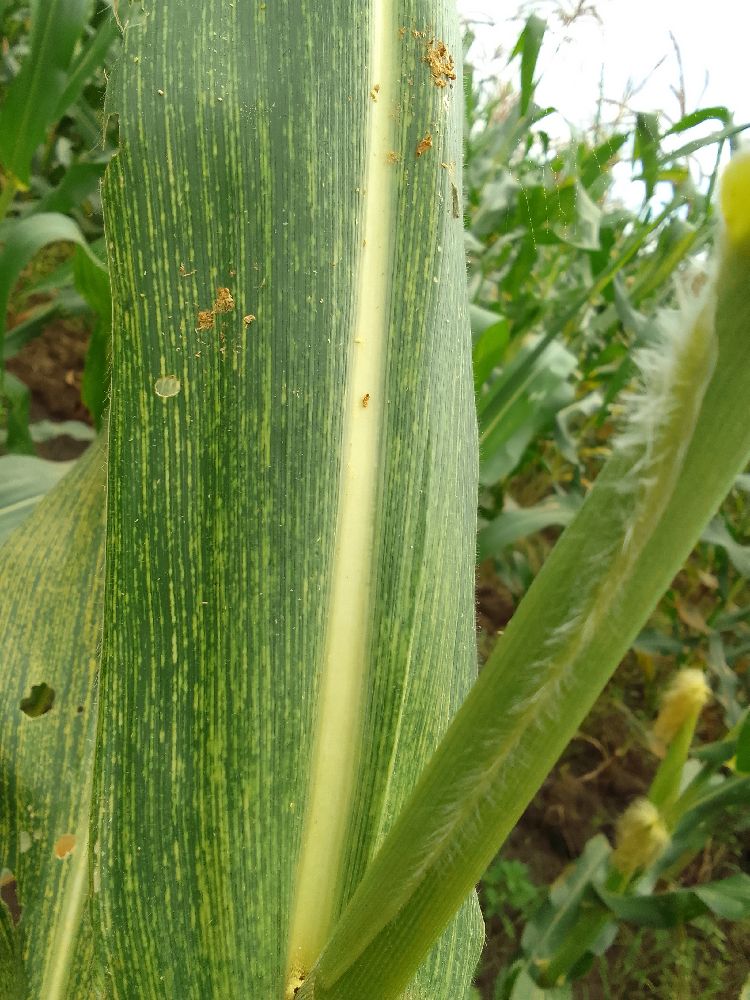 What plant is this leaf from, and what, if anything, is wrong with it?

maize, maize streak virus
